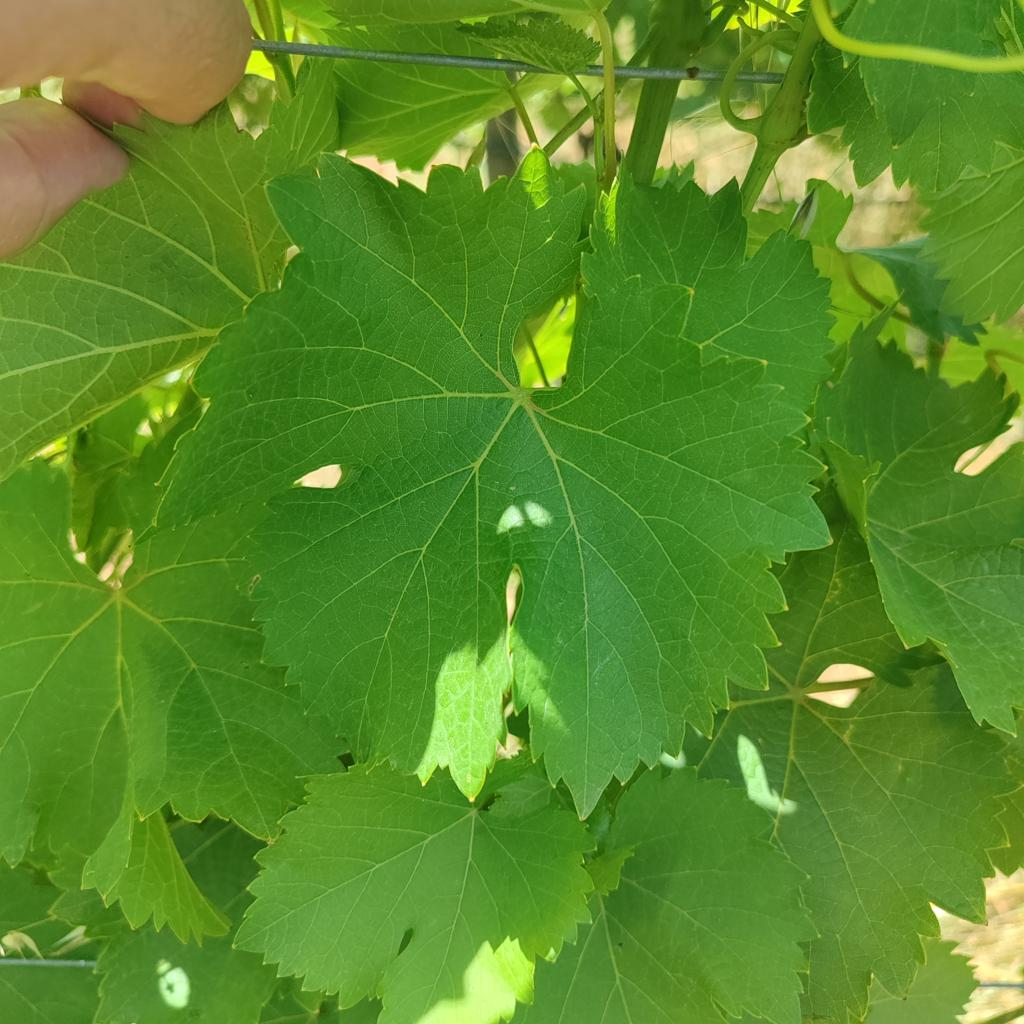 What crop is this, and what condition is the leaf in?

grapevine, healthy
